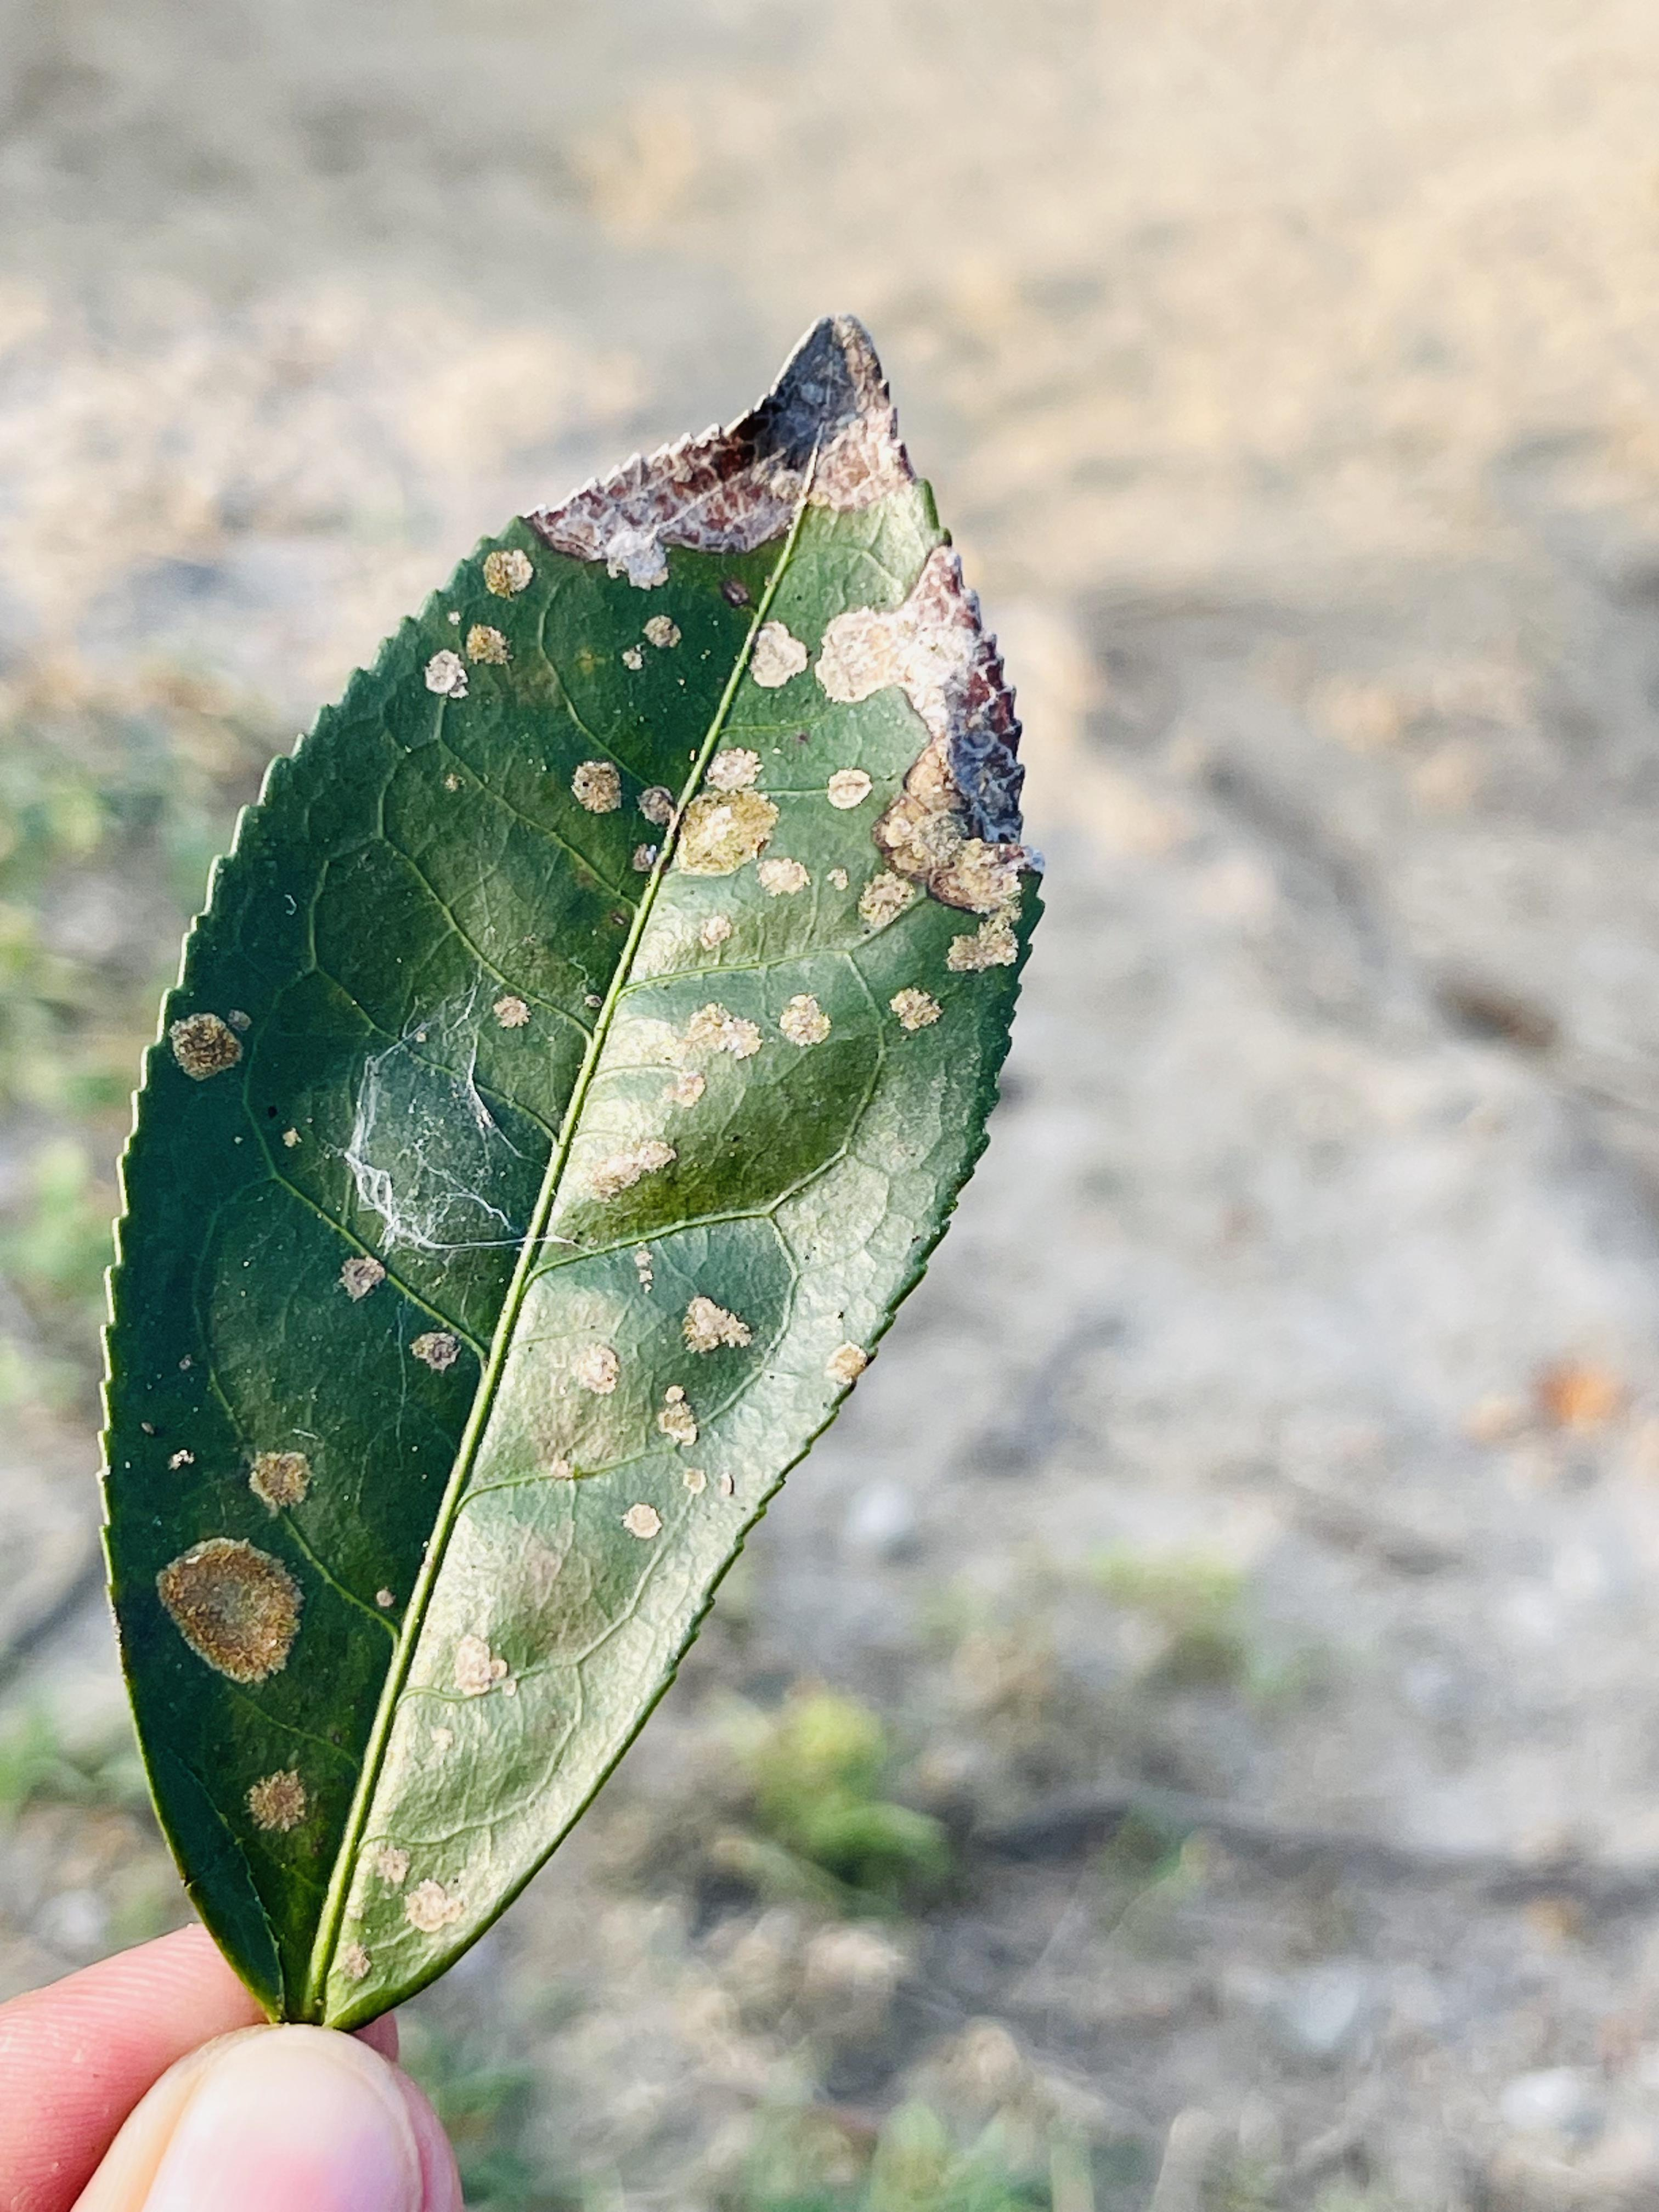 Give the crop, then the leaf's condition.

tea, blight
